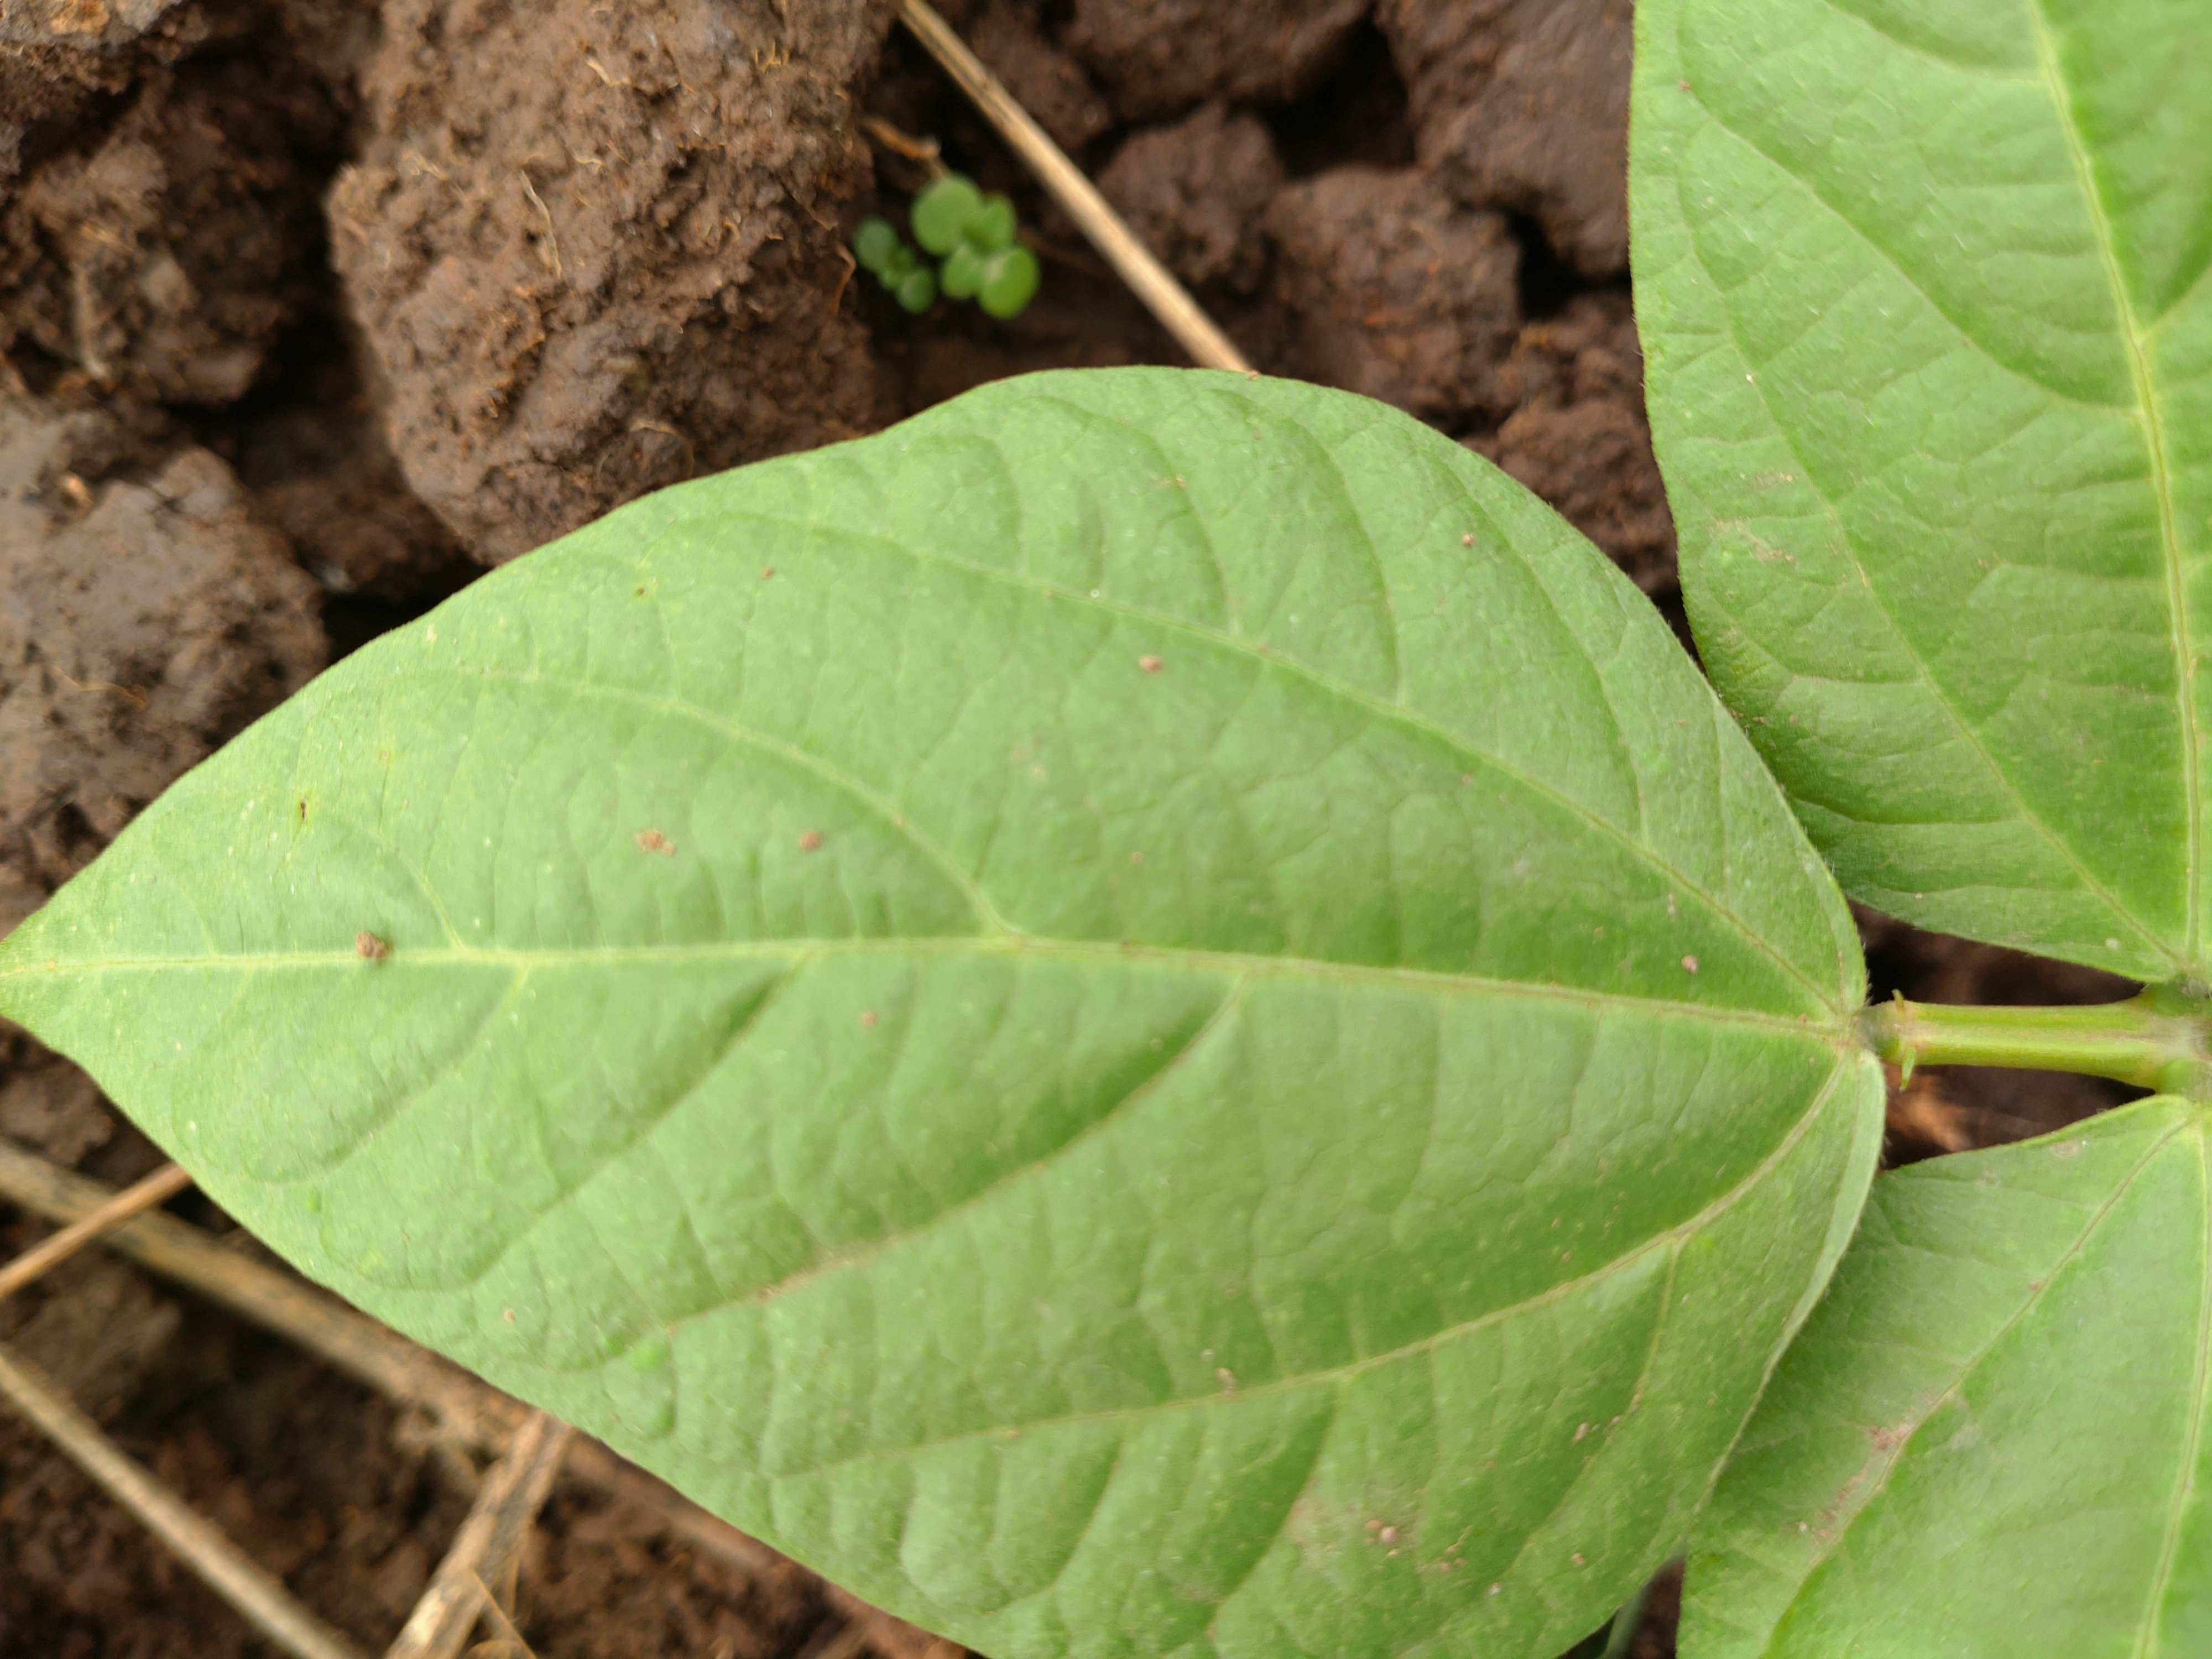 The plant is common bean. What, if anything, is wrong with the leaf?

healthy
